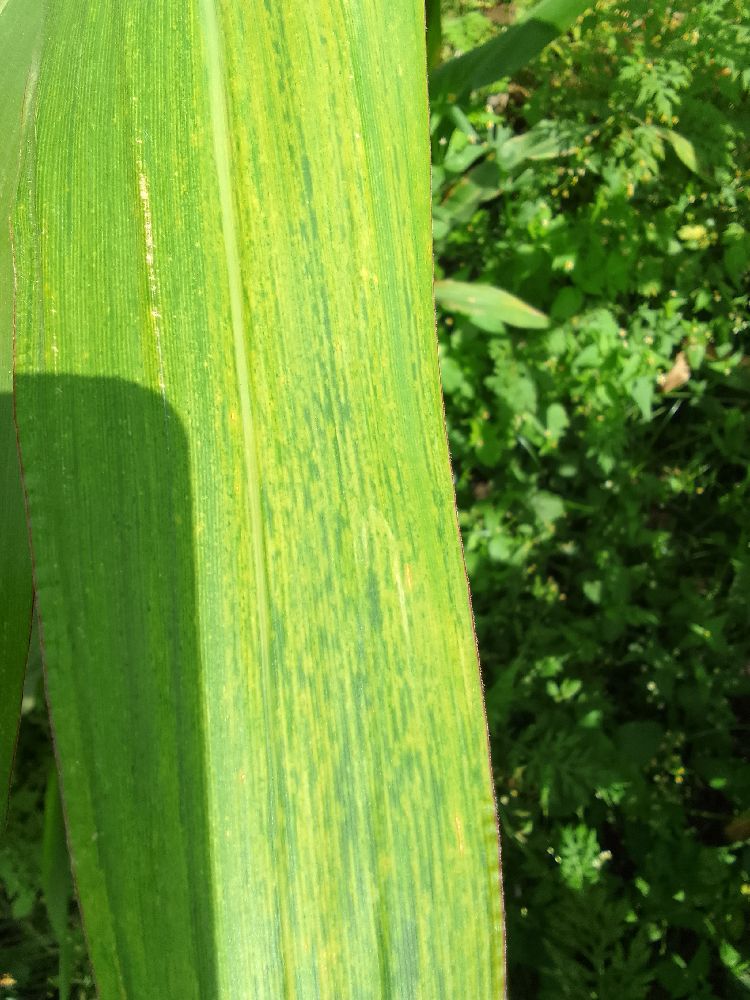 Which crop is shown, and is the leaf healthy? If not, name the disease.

maize, maize lethal necrosis
